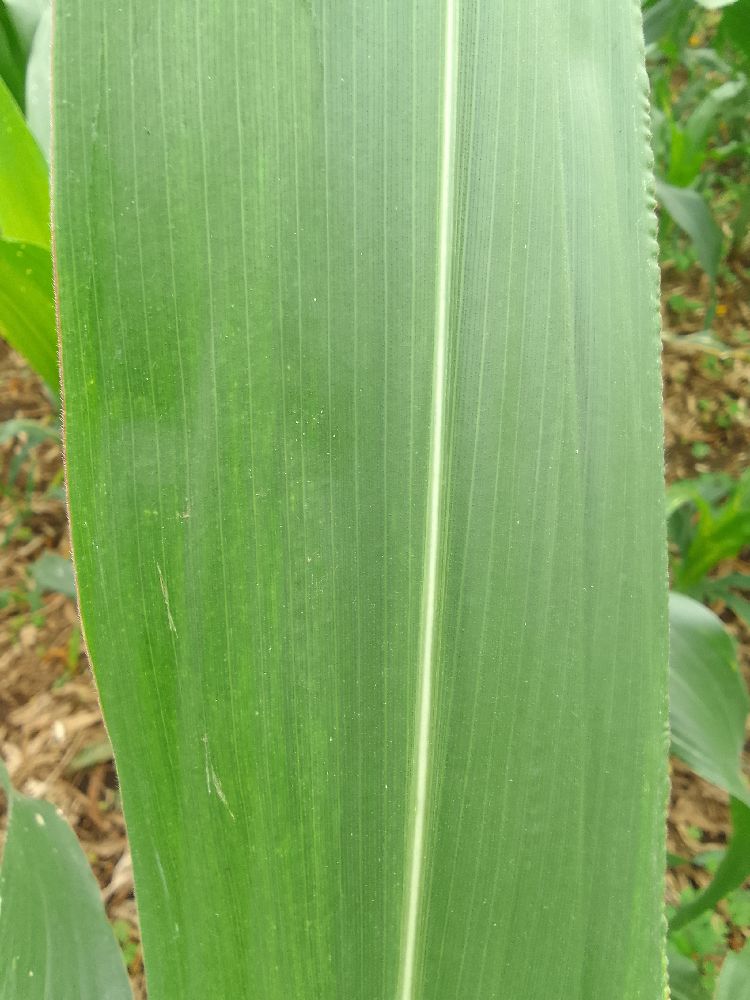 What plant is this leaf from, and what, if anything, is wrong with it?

maize, healthy
